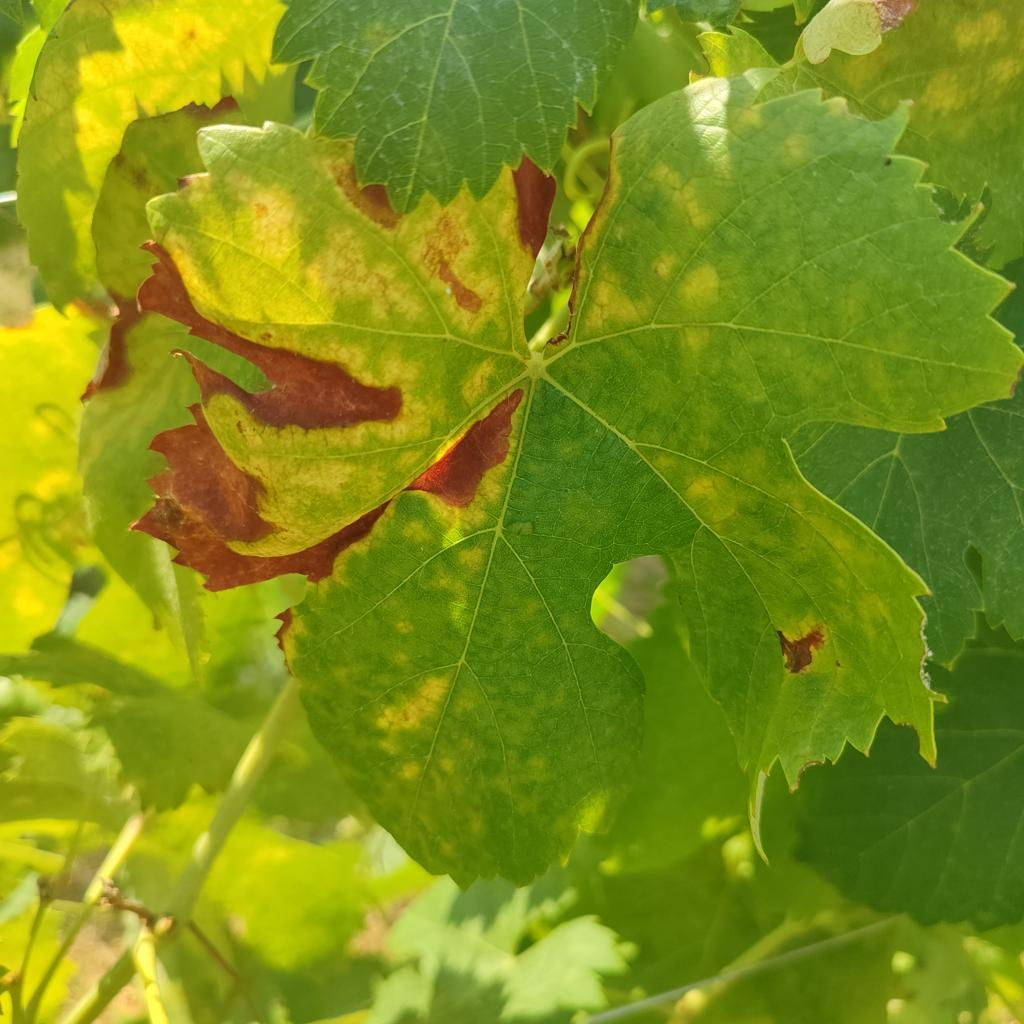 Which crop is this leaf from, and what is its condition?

grapevine, esca complex
